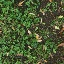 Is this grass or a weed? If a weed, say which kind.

unstructured weed
